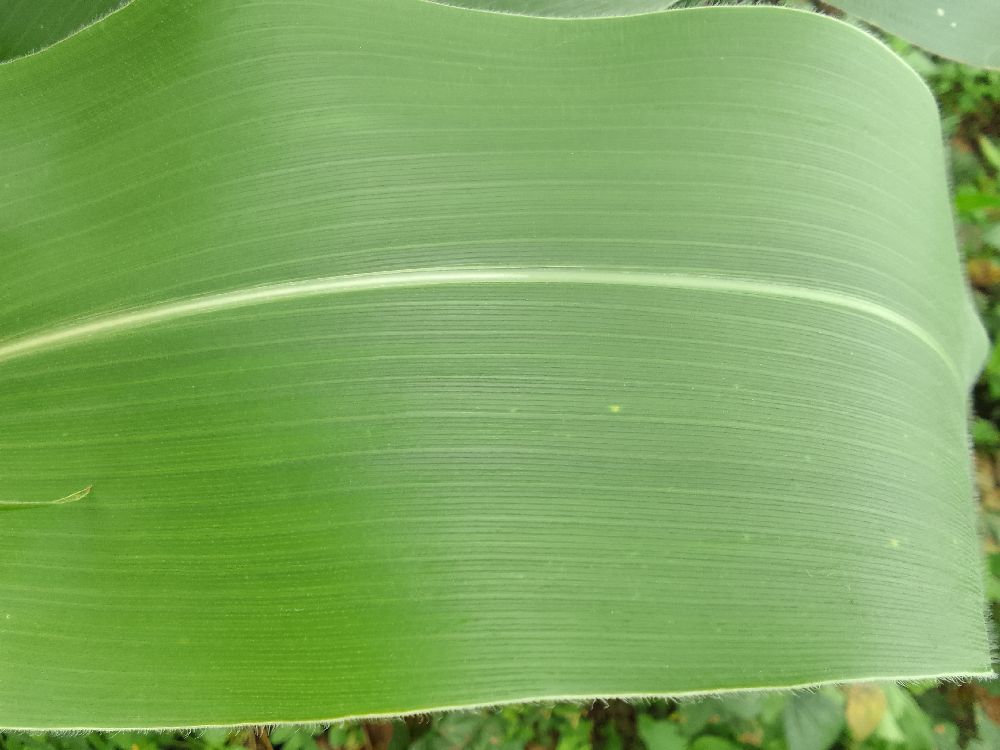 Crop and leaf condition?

maize, healthy
